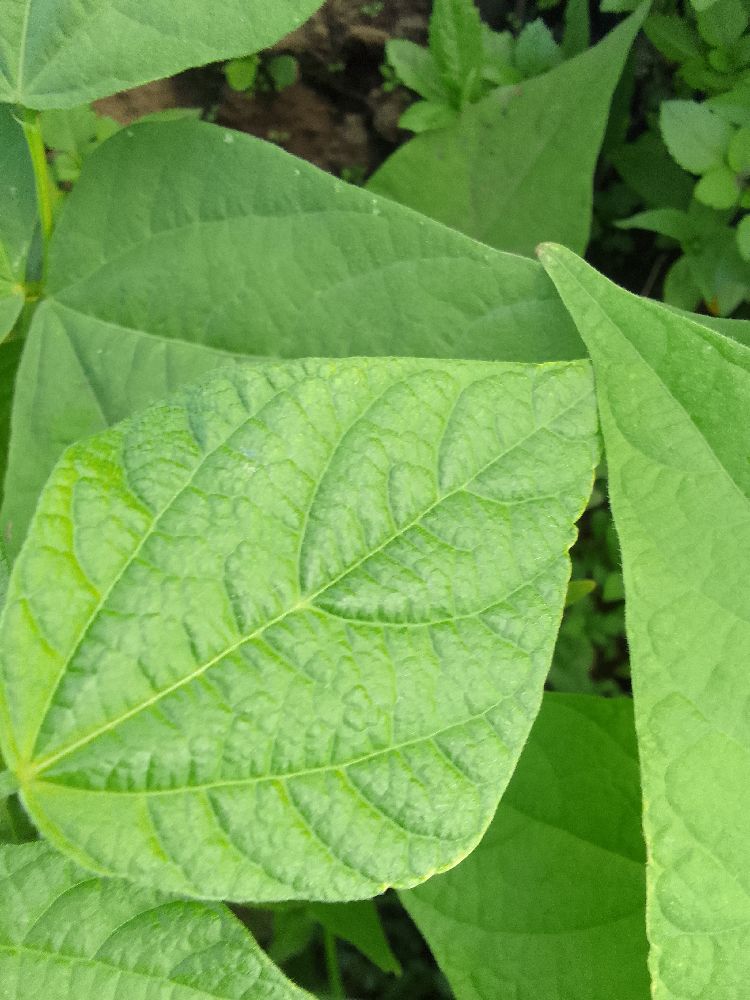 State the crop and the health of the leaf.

common bean, healthy
